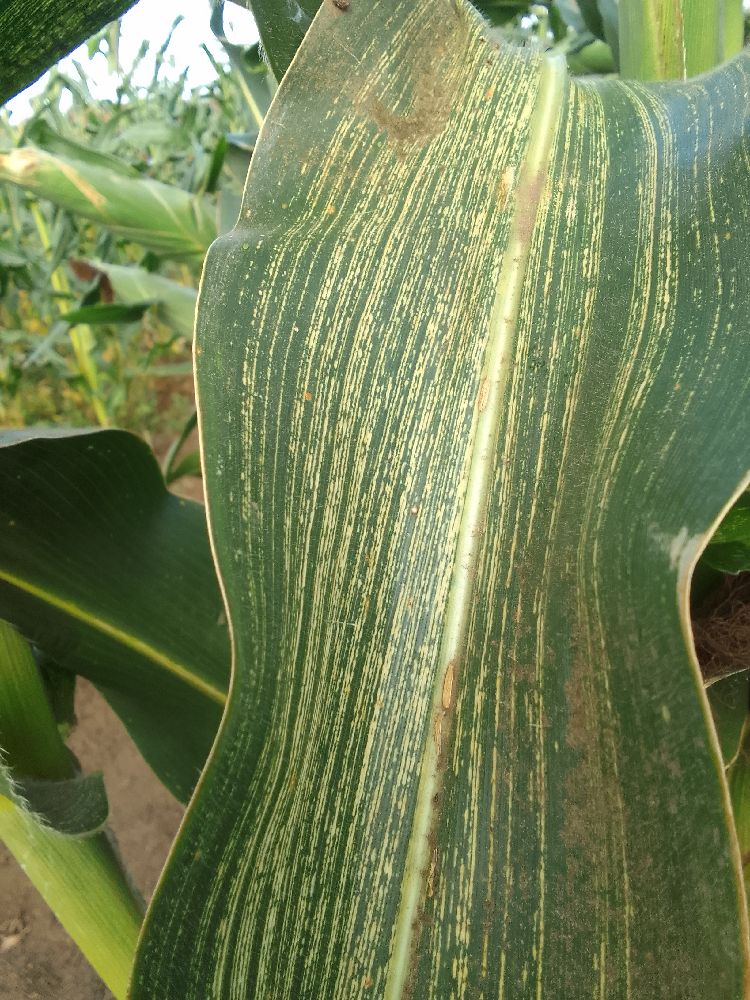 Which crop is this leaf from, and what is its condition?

maize, maize streak virus
